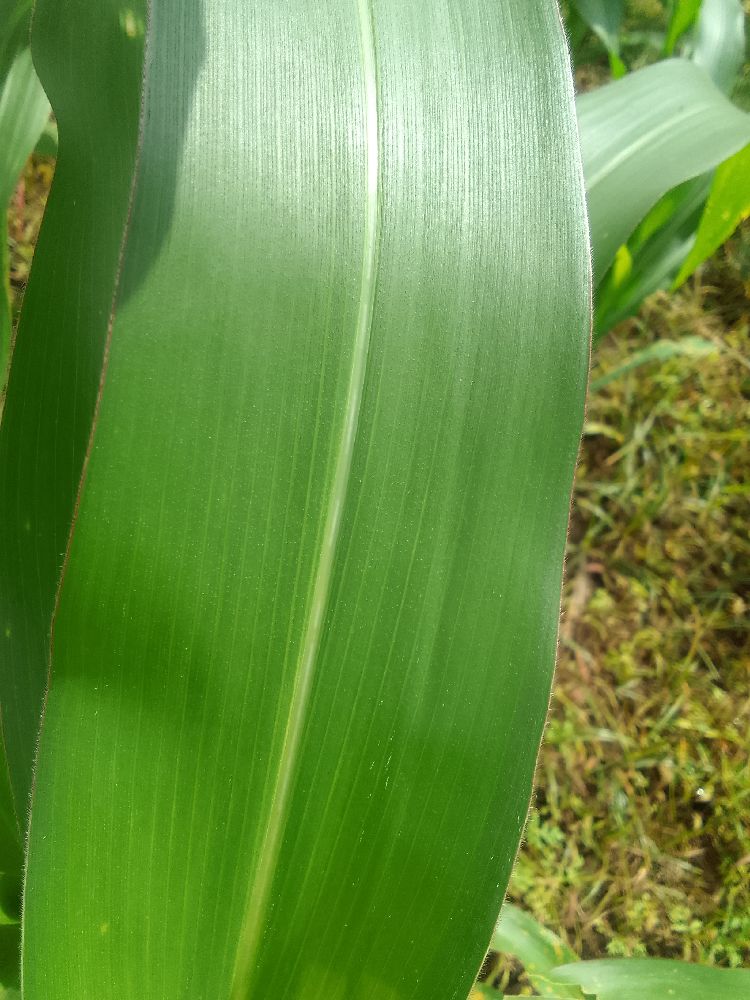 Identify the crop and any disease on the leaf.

maize, healthy
